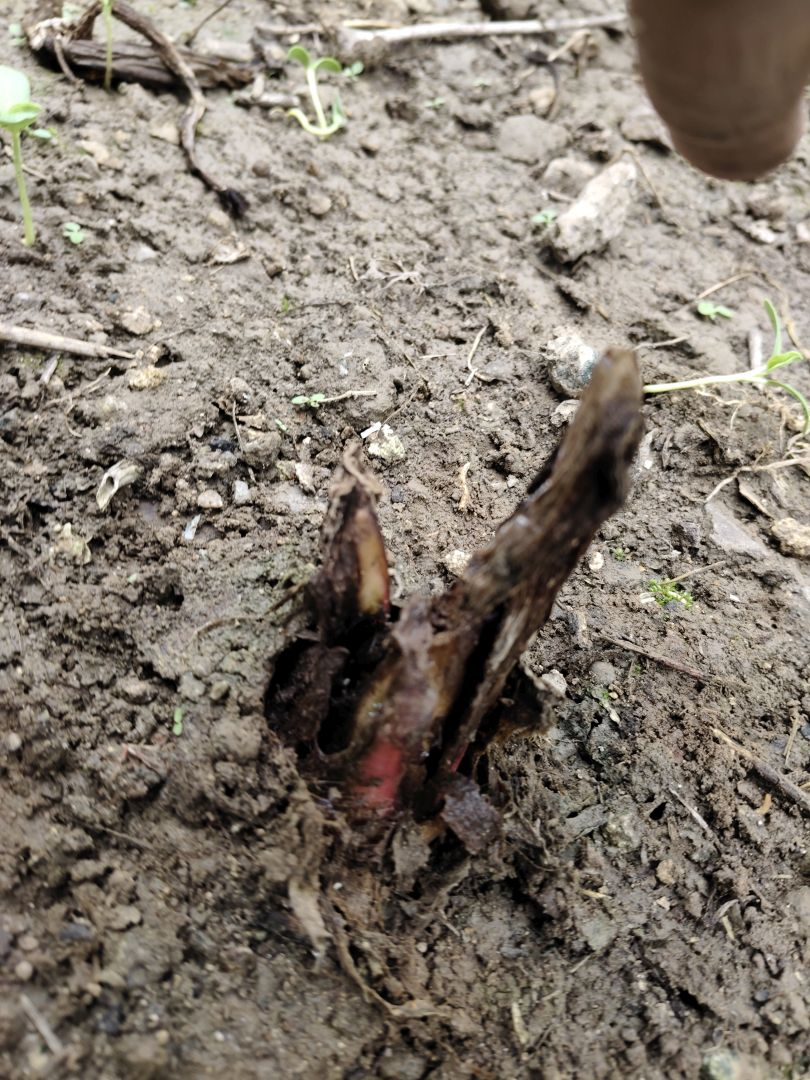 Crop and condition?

taro, root rot
